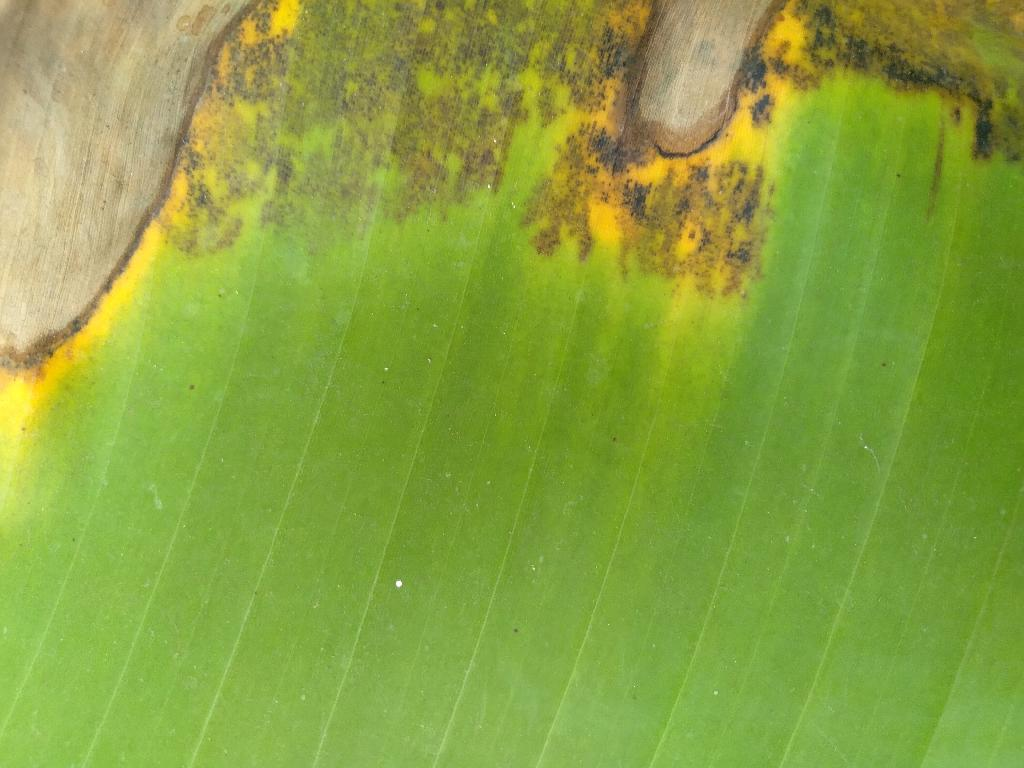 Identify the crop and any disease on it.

banana, black sigatoka
